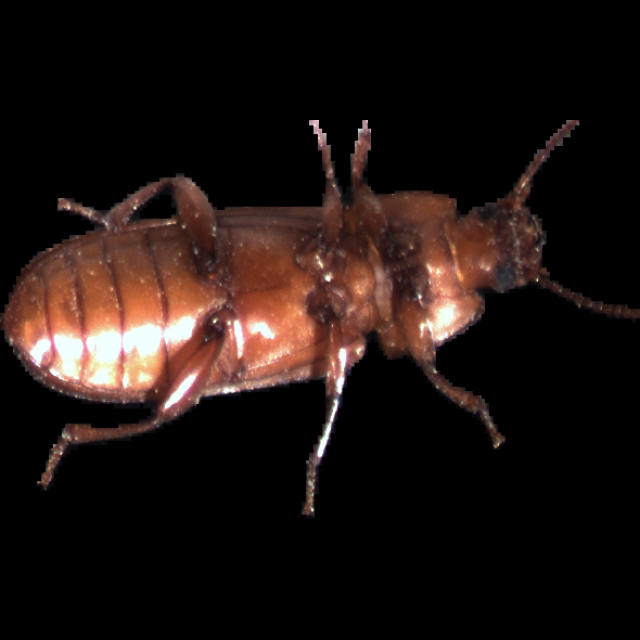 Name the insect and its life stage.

mealworm beetle
